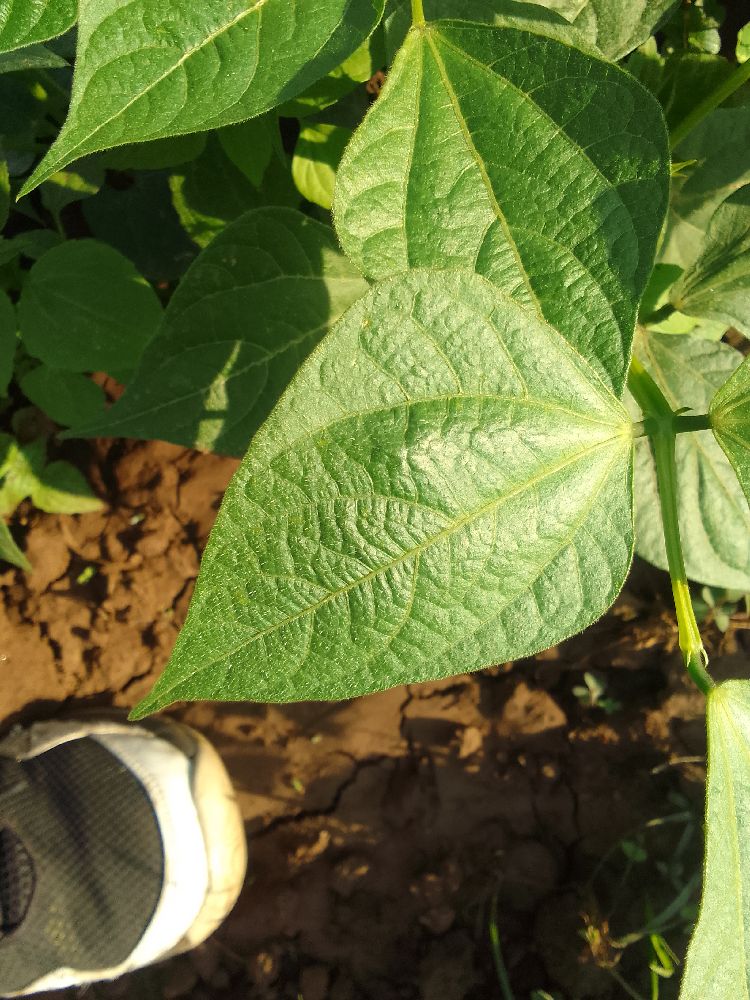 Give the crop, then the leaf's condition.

common bean, healthy
